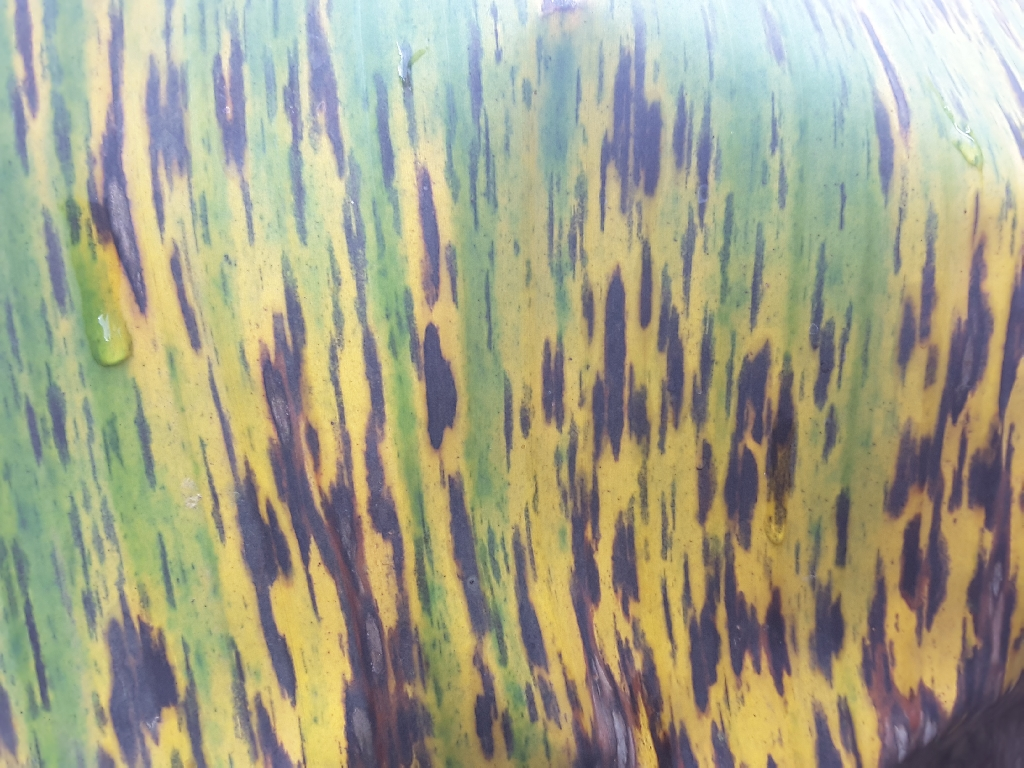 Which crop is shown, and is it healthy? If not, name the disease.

banana, black sigatoka
